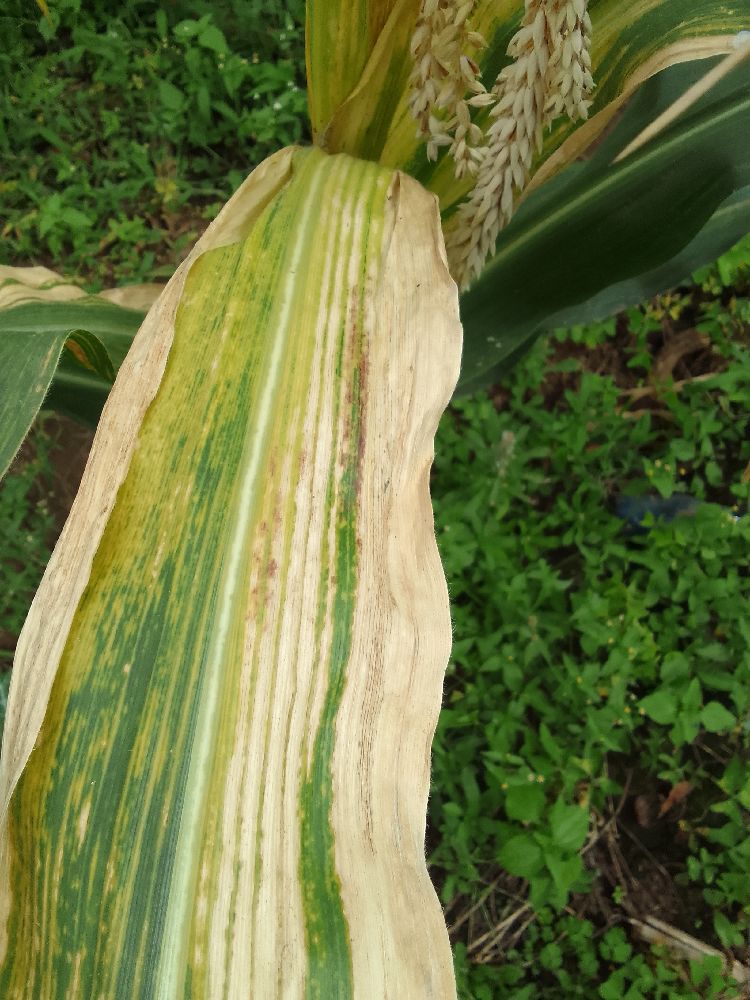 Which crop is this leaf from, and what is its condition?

maize, maize lethal necrosis
